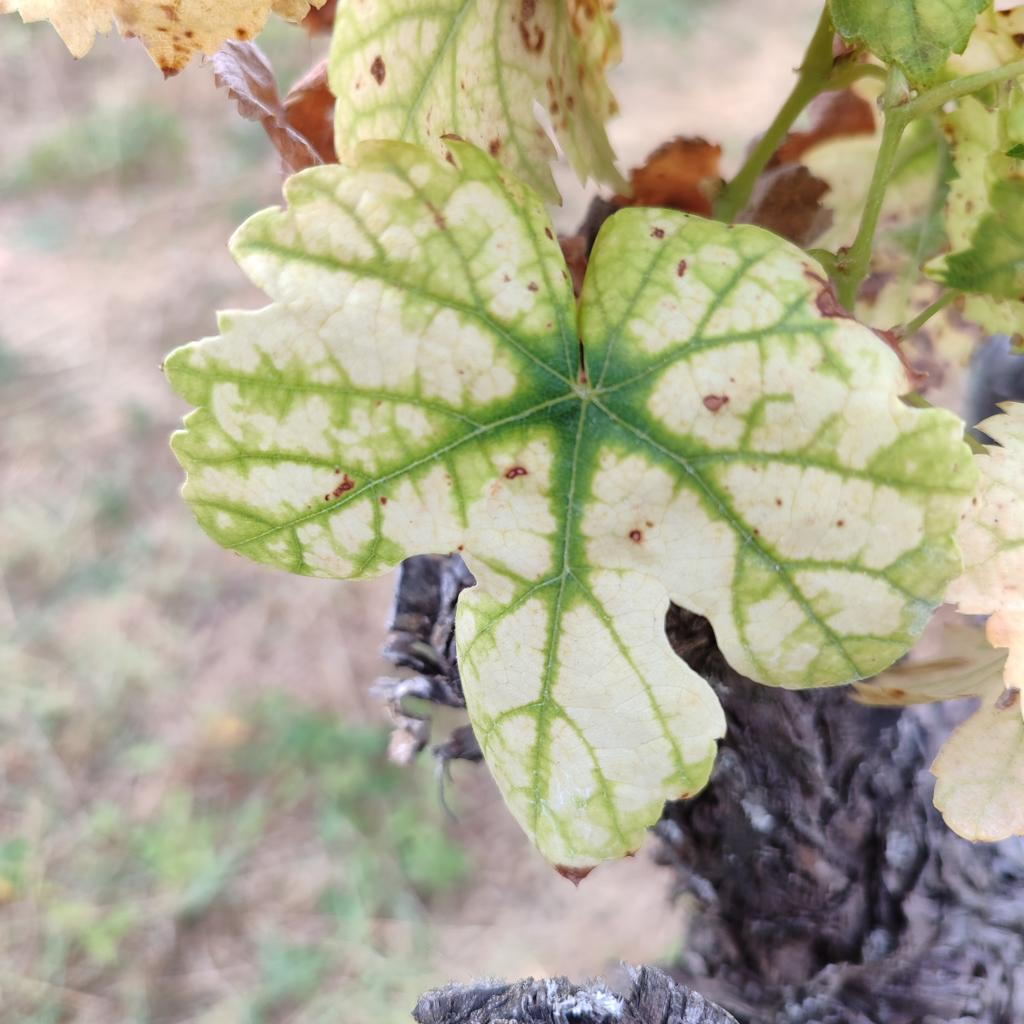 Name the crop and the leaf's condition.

grapevine, esca complex
